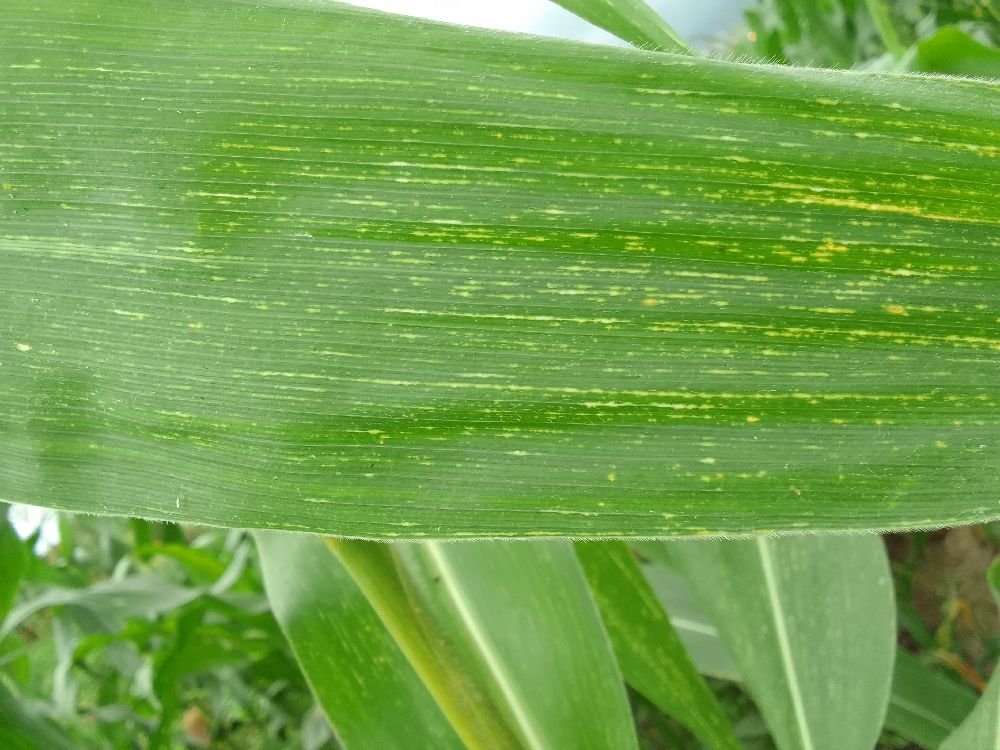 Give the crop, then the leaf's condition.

maize, maize streak virus
